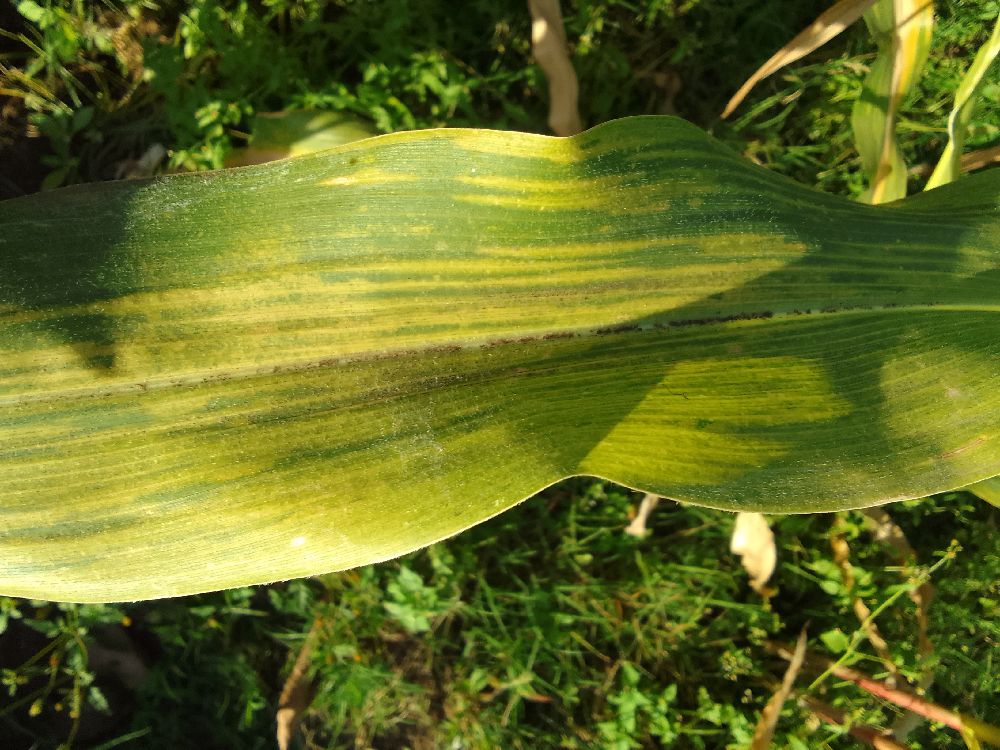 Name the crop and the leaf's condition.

maize, maize lethal necrosis
